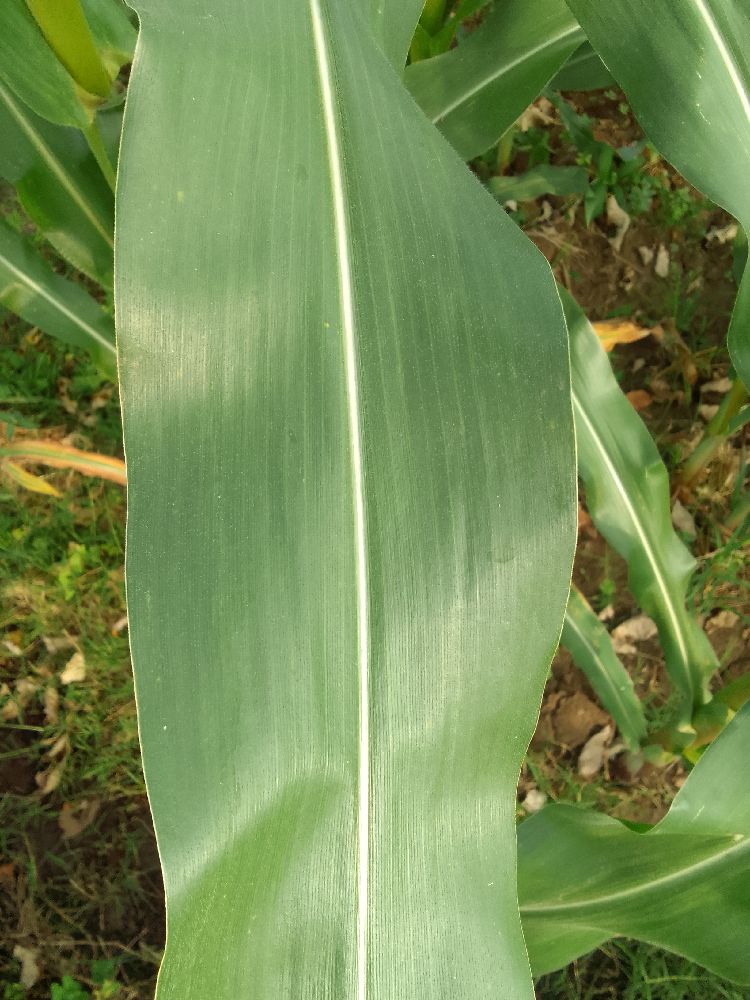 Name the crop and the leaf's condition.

maize, healthy
